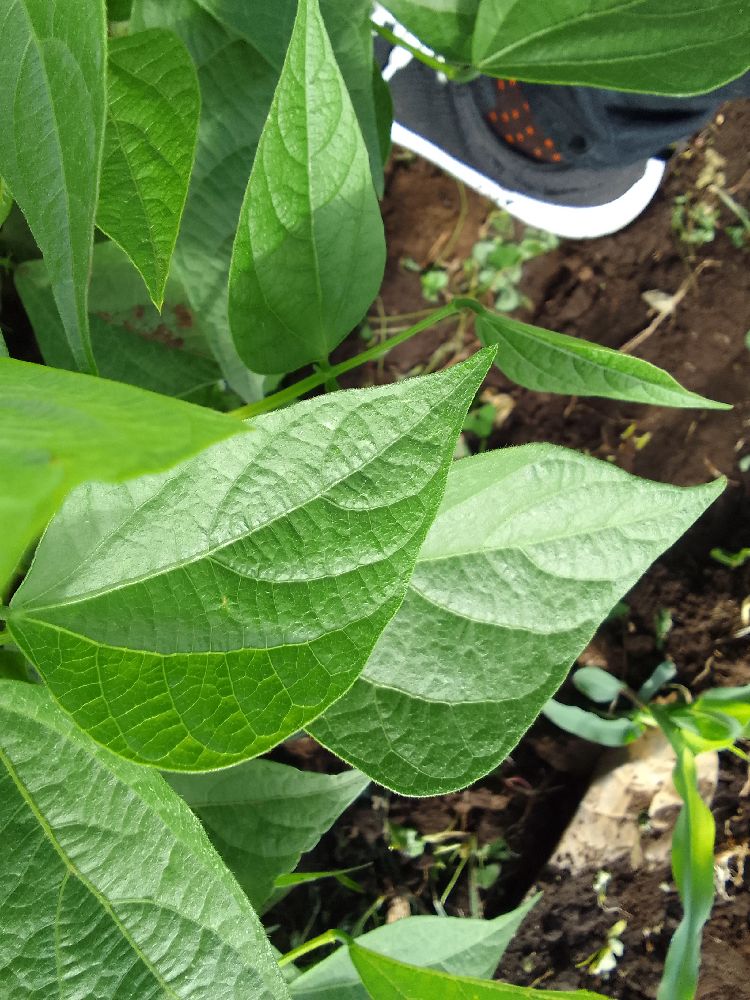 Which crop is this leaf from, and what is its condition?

common bean, healthy
